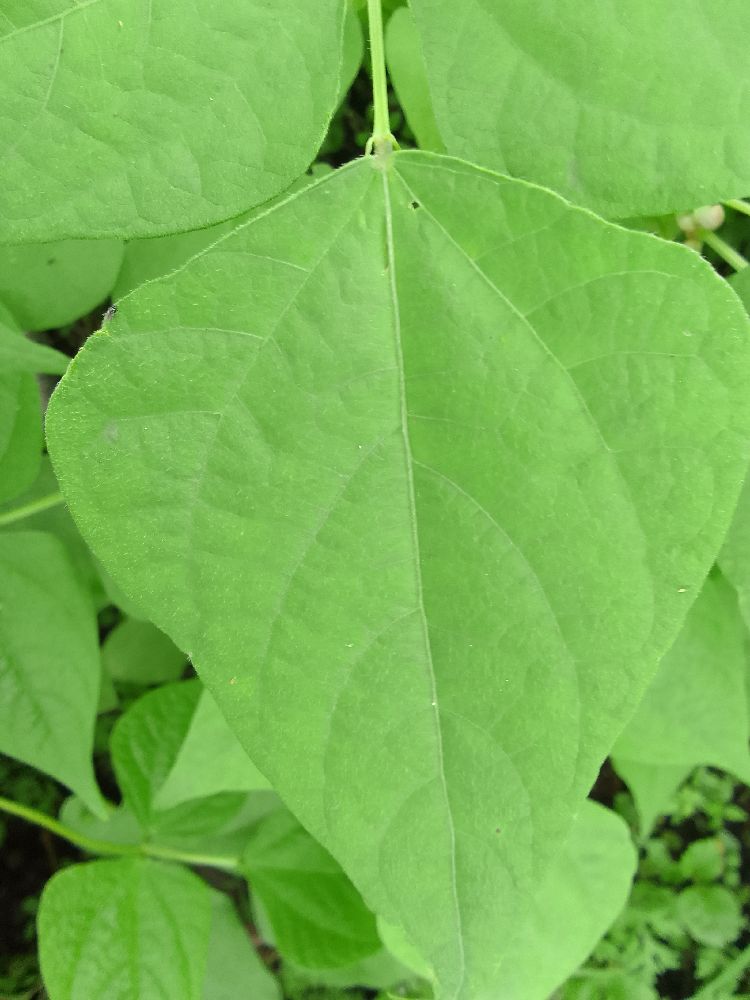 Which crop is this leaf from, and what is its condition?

common bean, healthy
